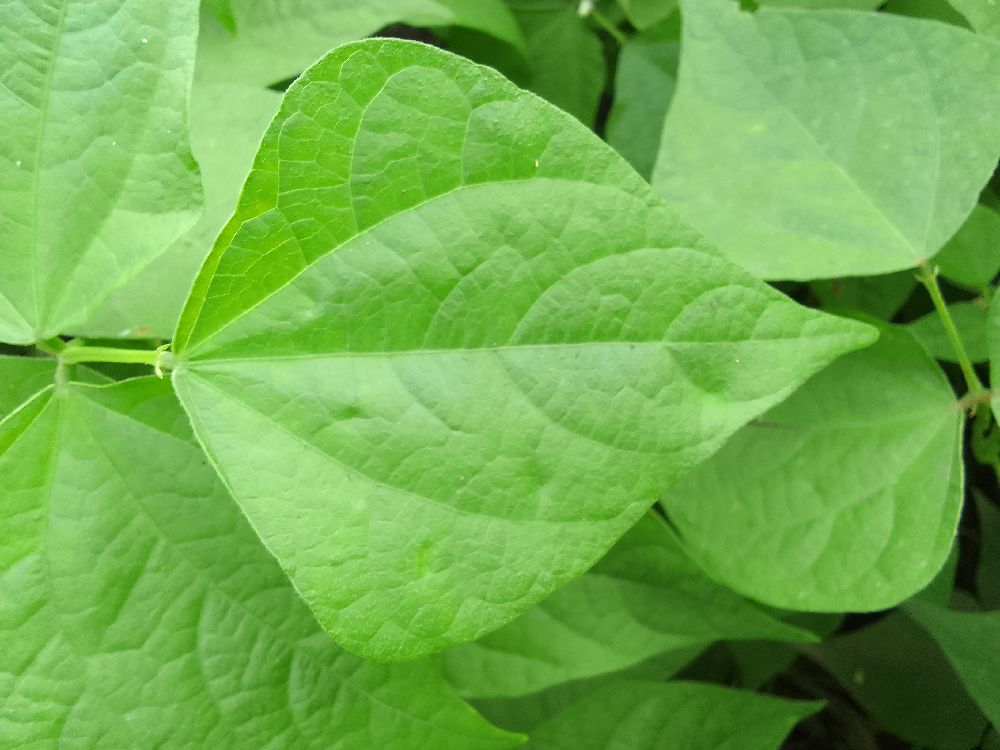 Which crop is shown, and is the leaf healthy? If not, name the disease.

common bean, healthy
